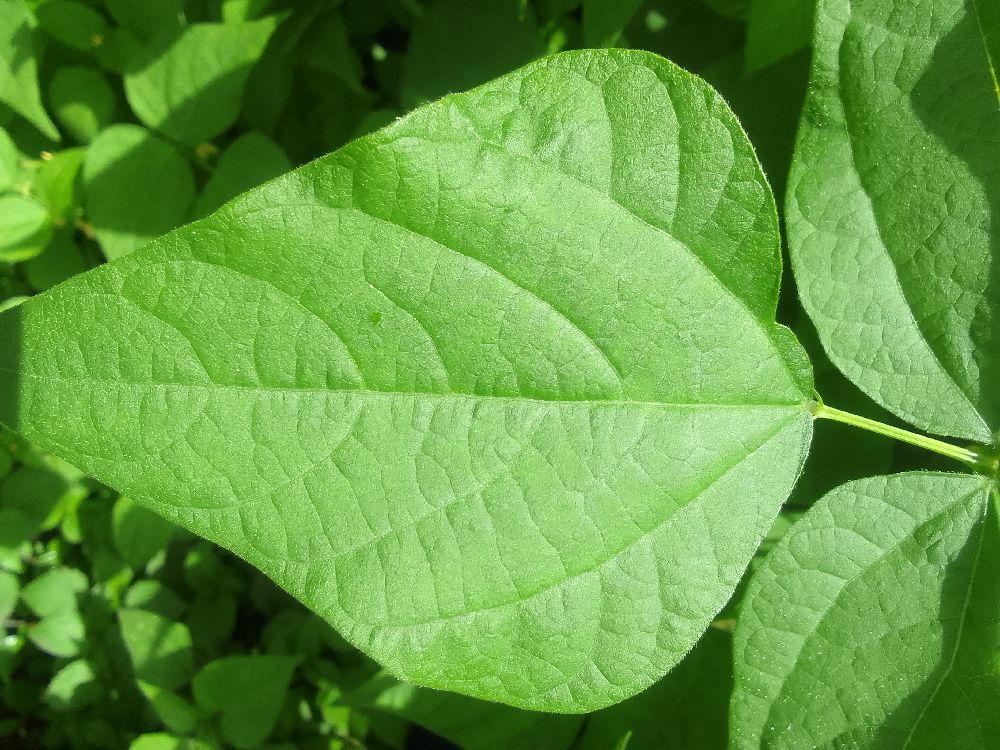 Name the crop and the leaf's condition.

common bean, healthy
